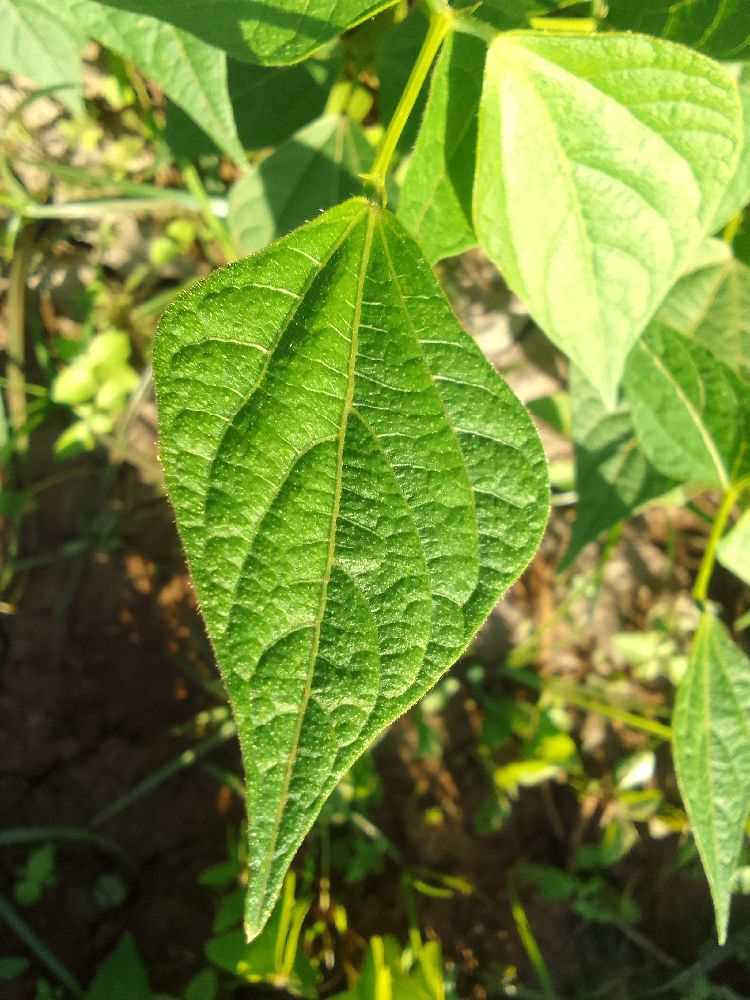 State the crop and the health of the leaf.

common bean, healthy
